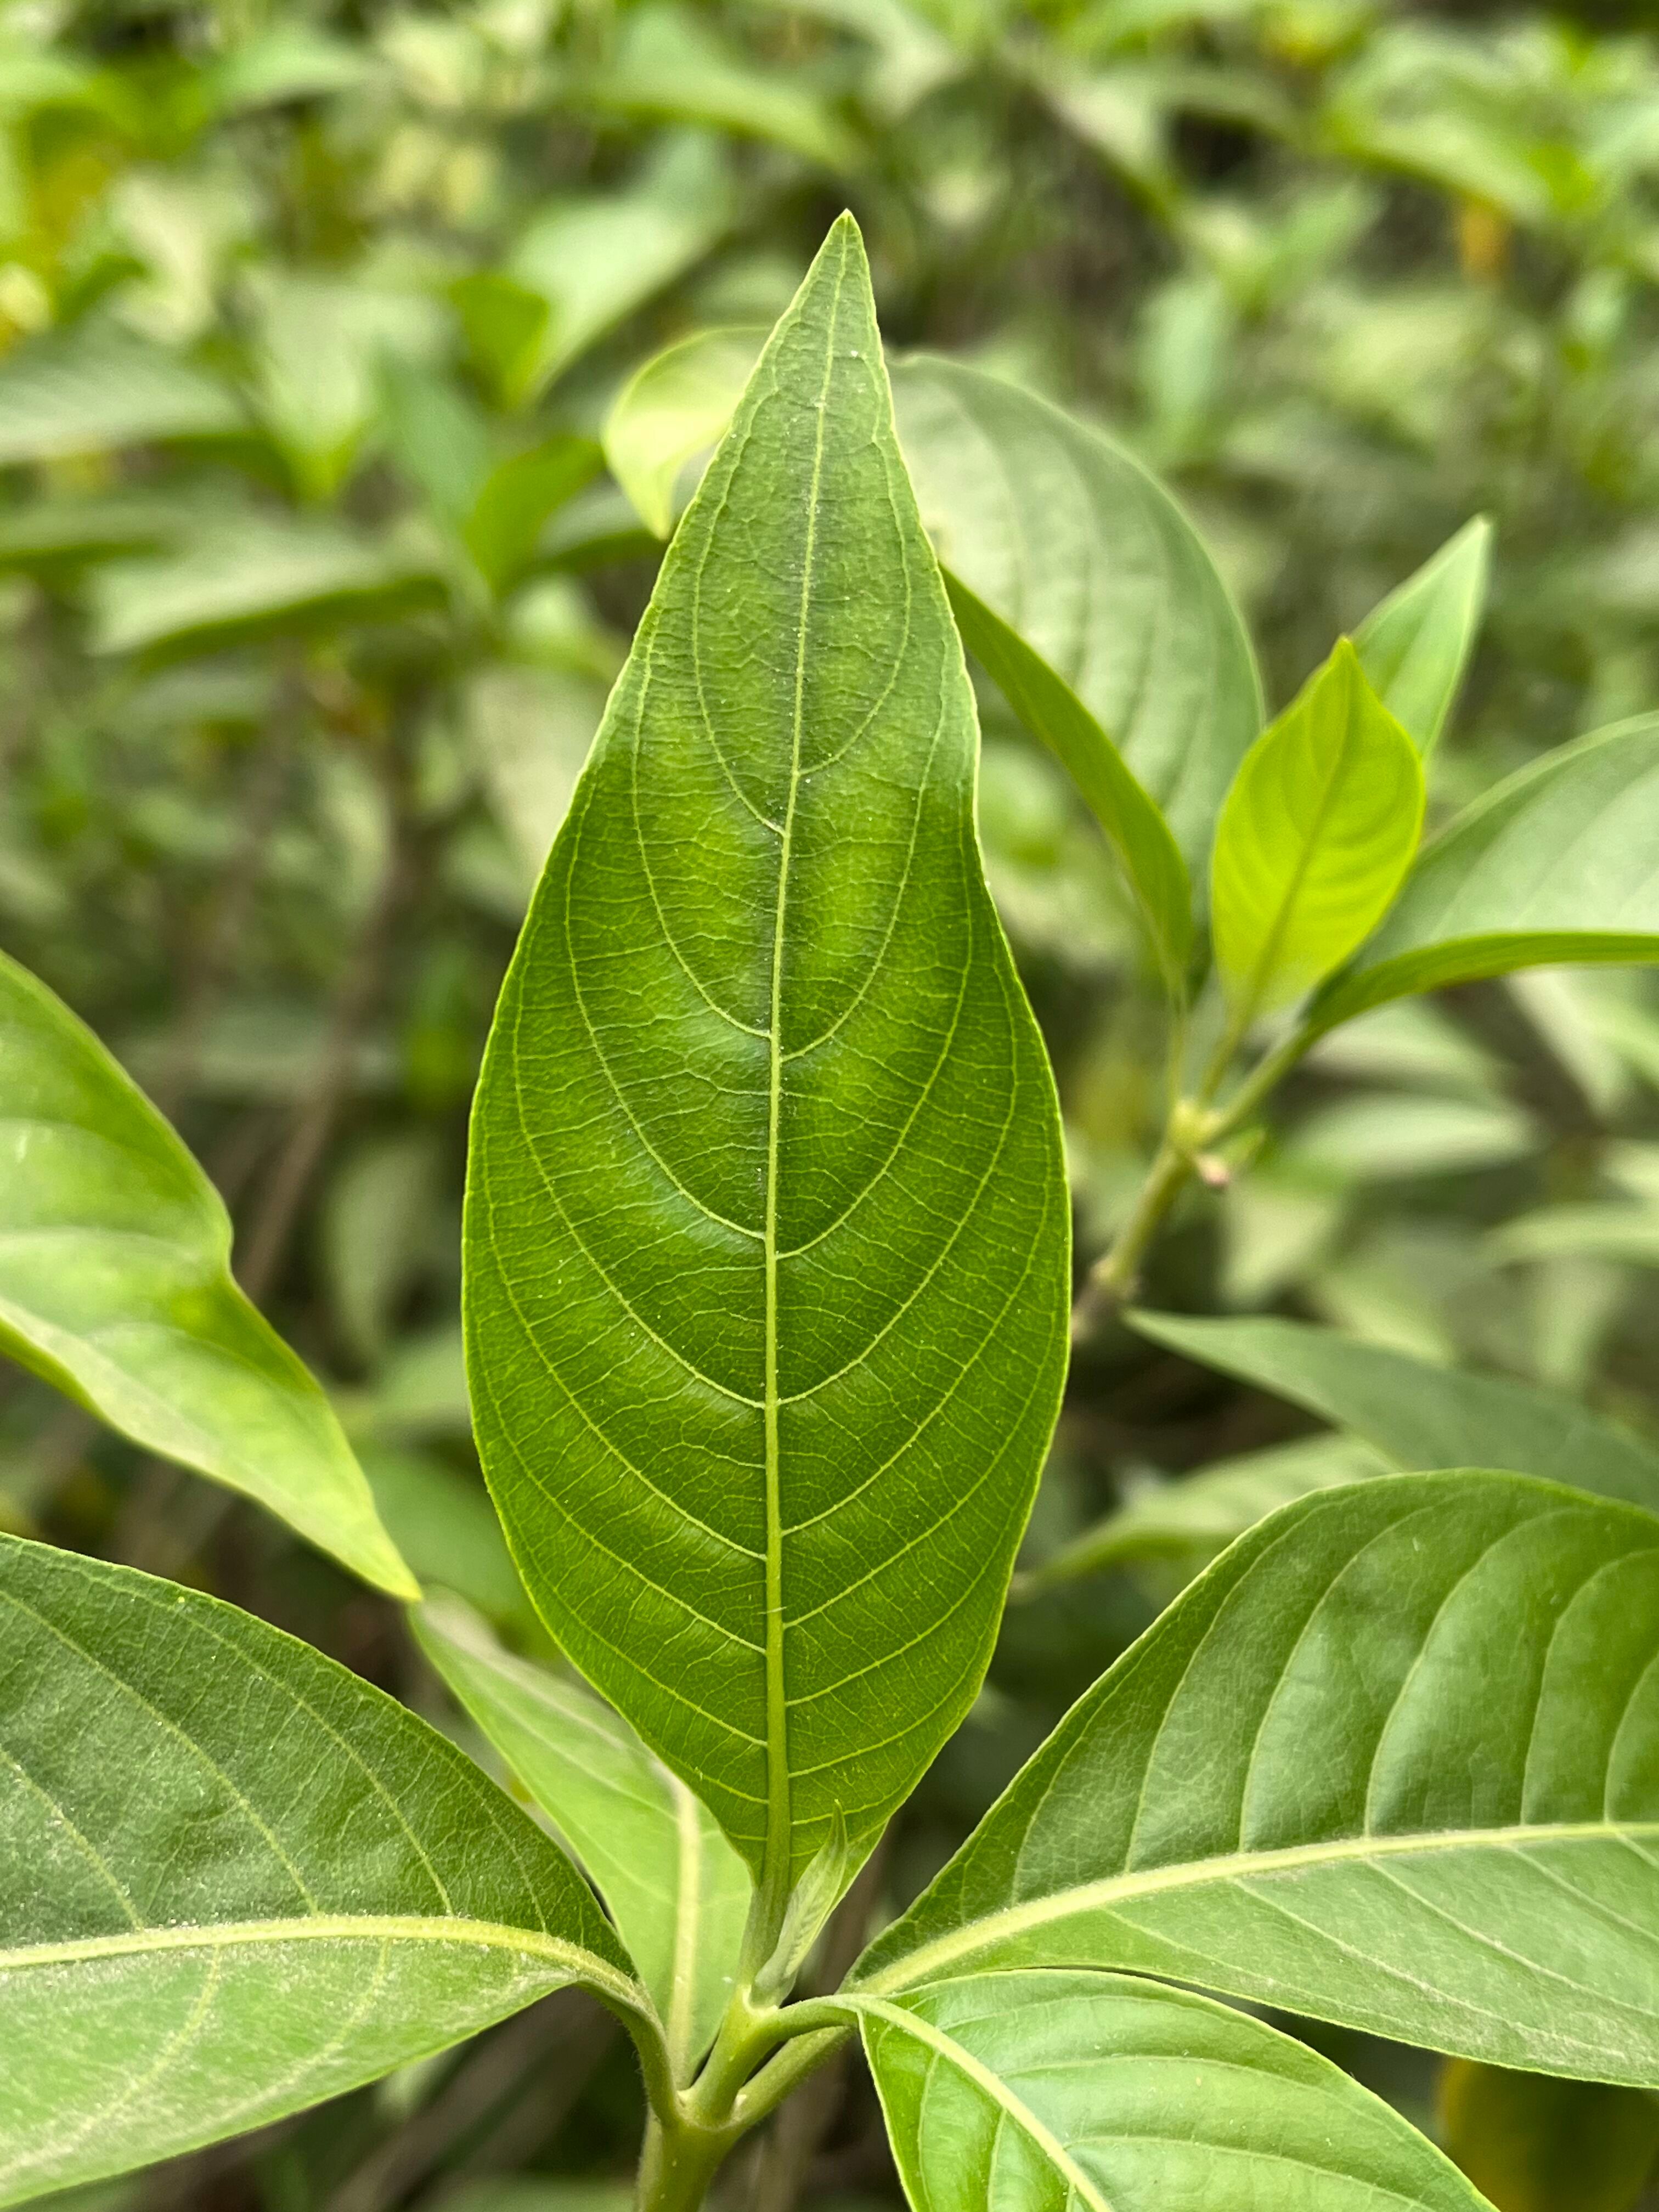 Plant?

vasaka
